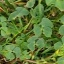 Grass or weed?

unstructured weed
